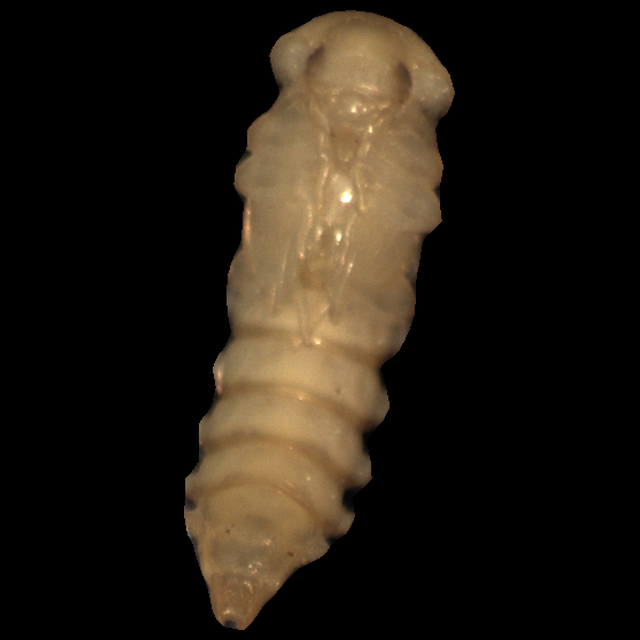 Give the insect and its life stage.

mealworm pupa
